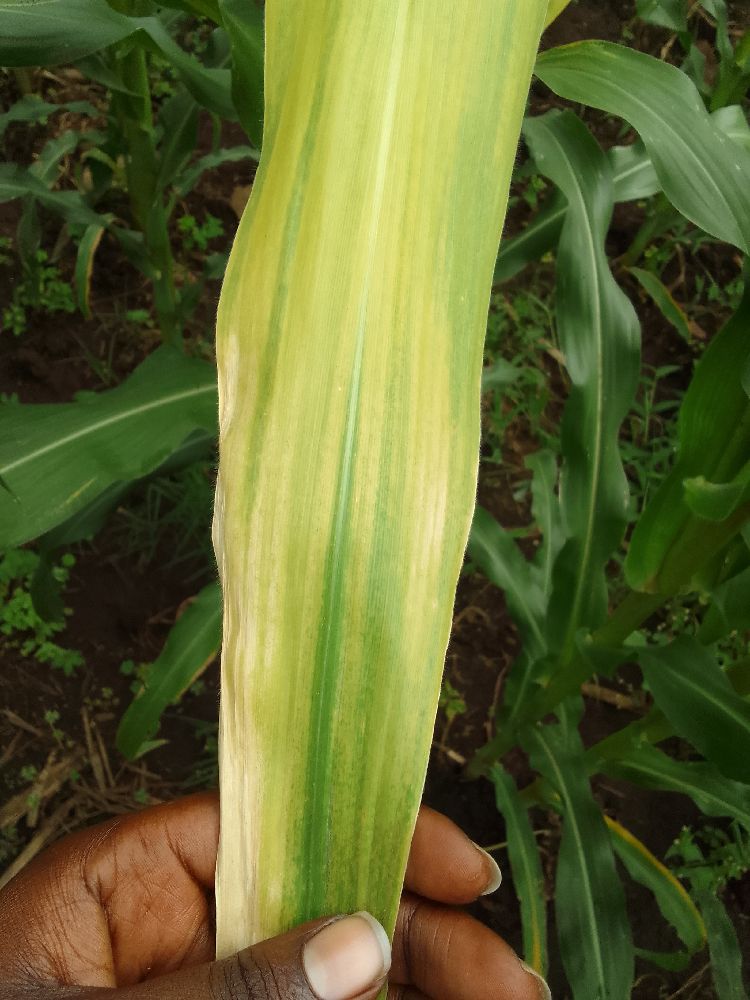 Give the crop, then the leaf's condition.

maize, maize lethal necrosis
